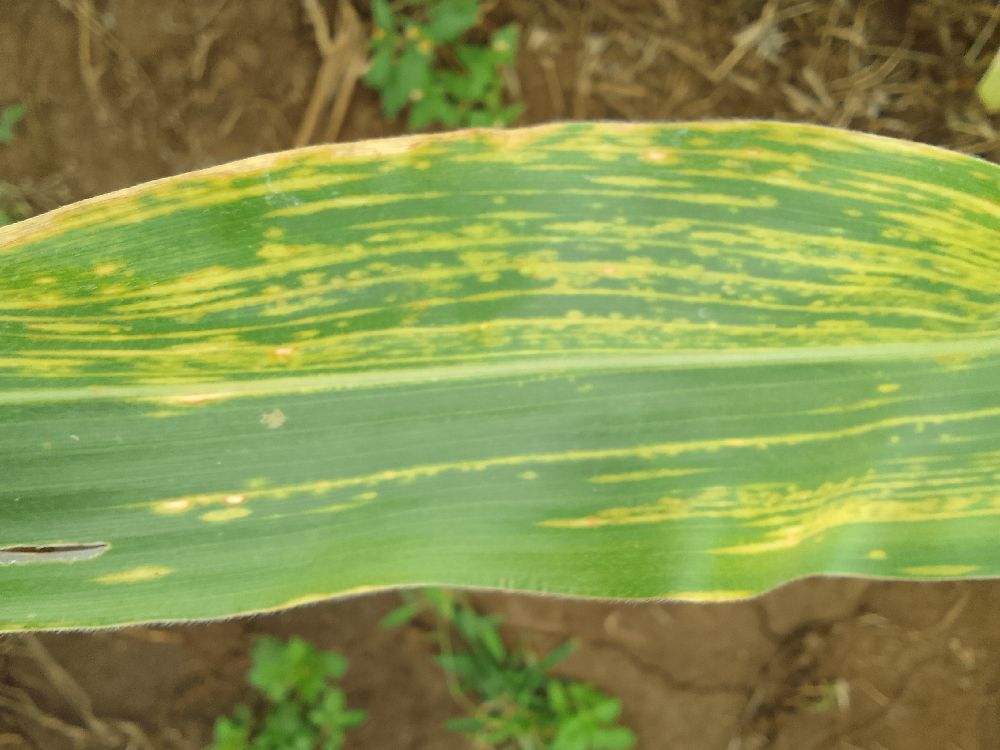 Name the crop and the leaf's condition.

maize, maize lethal necrosis
